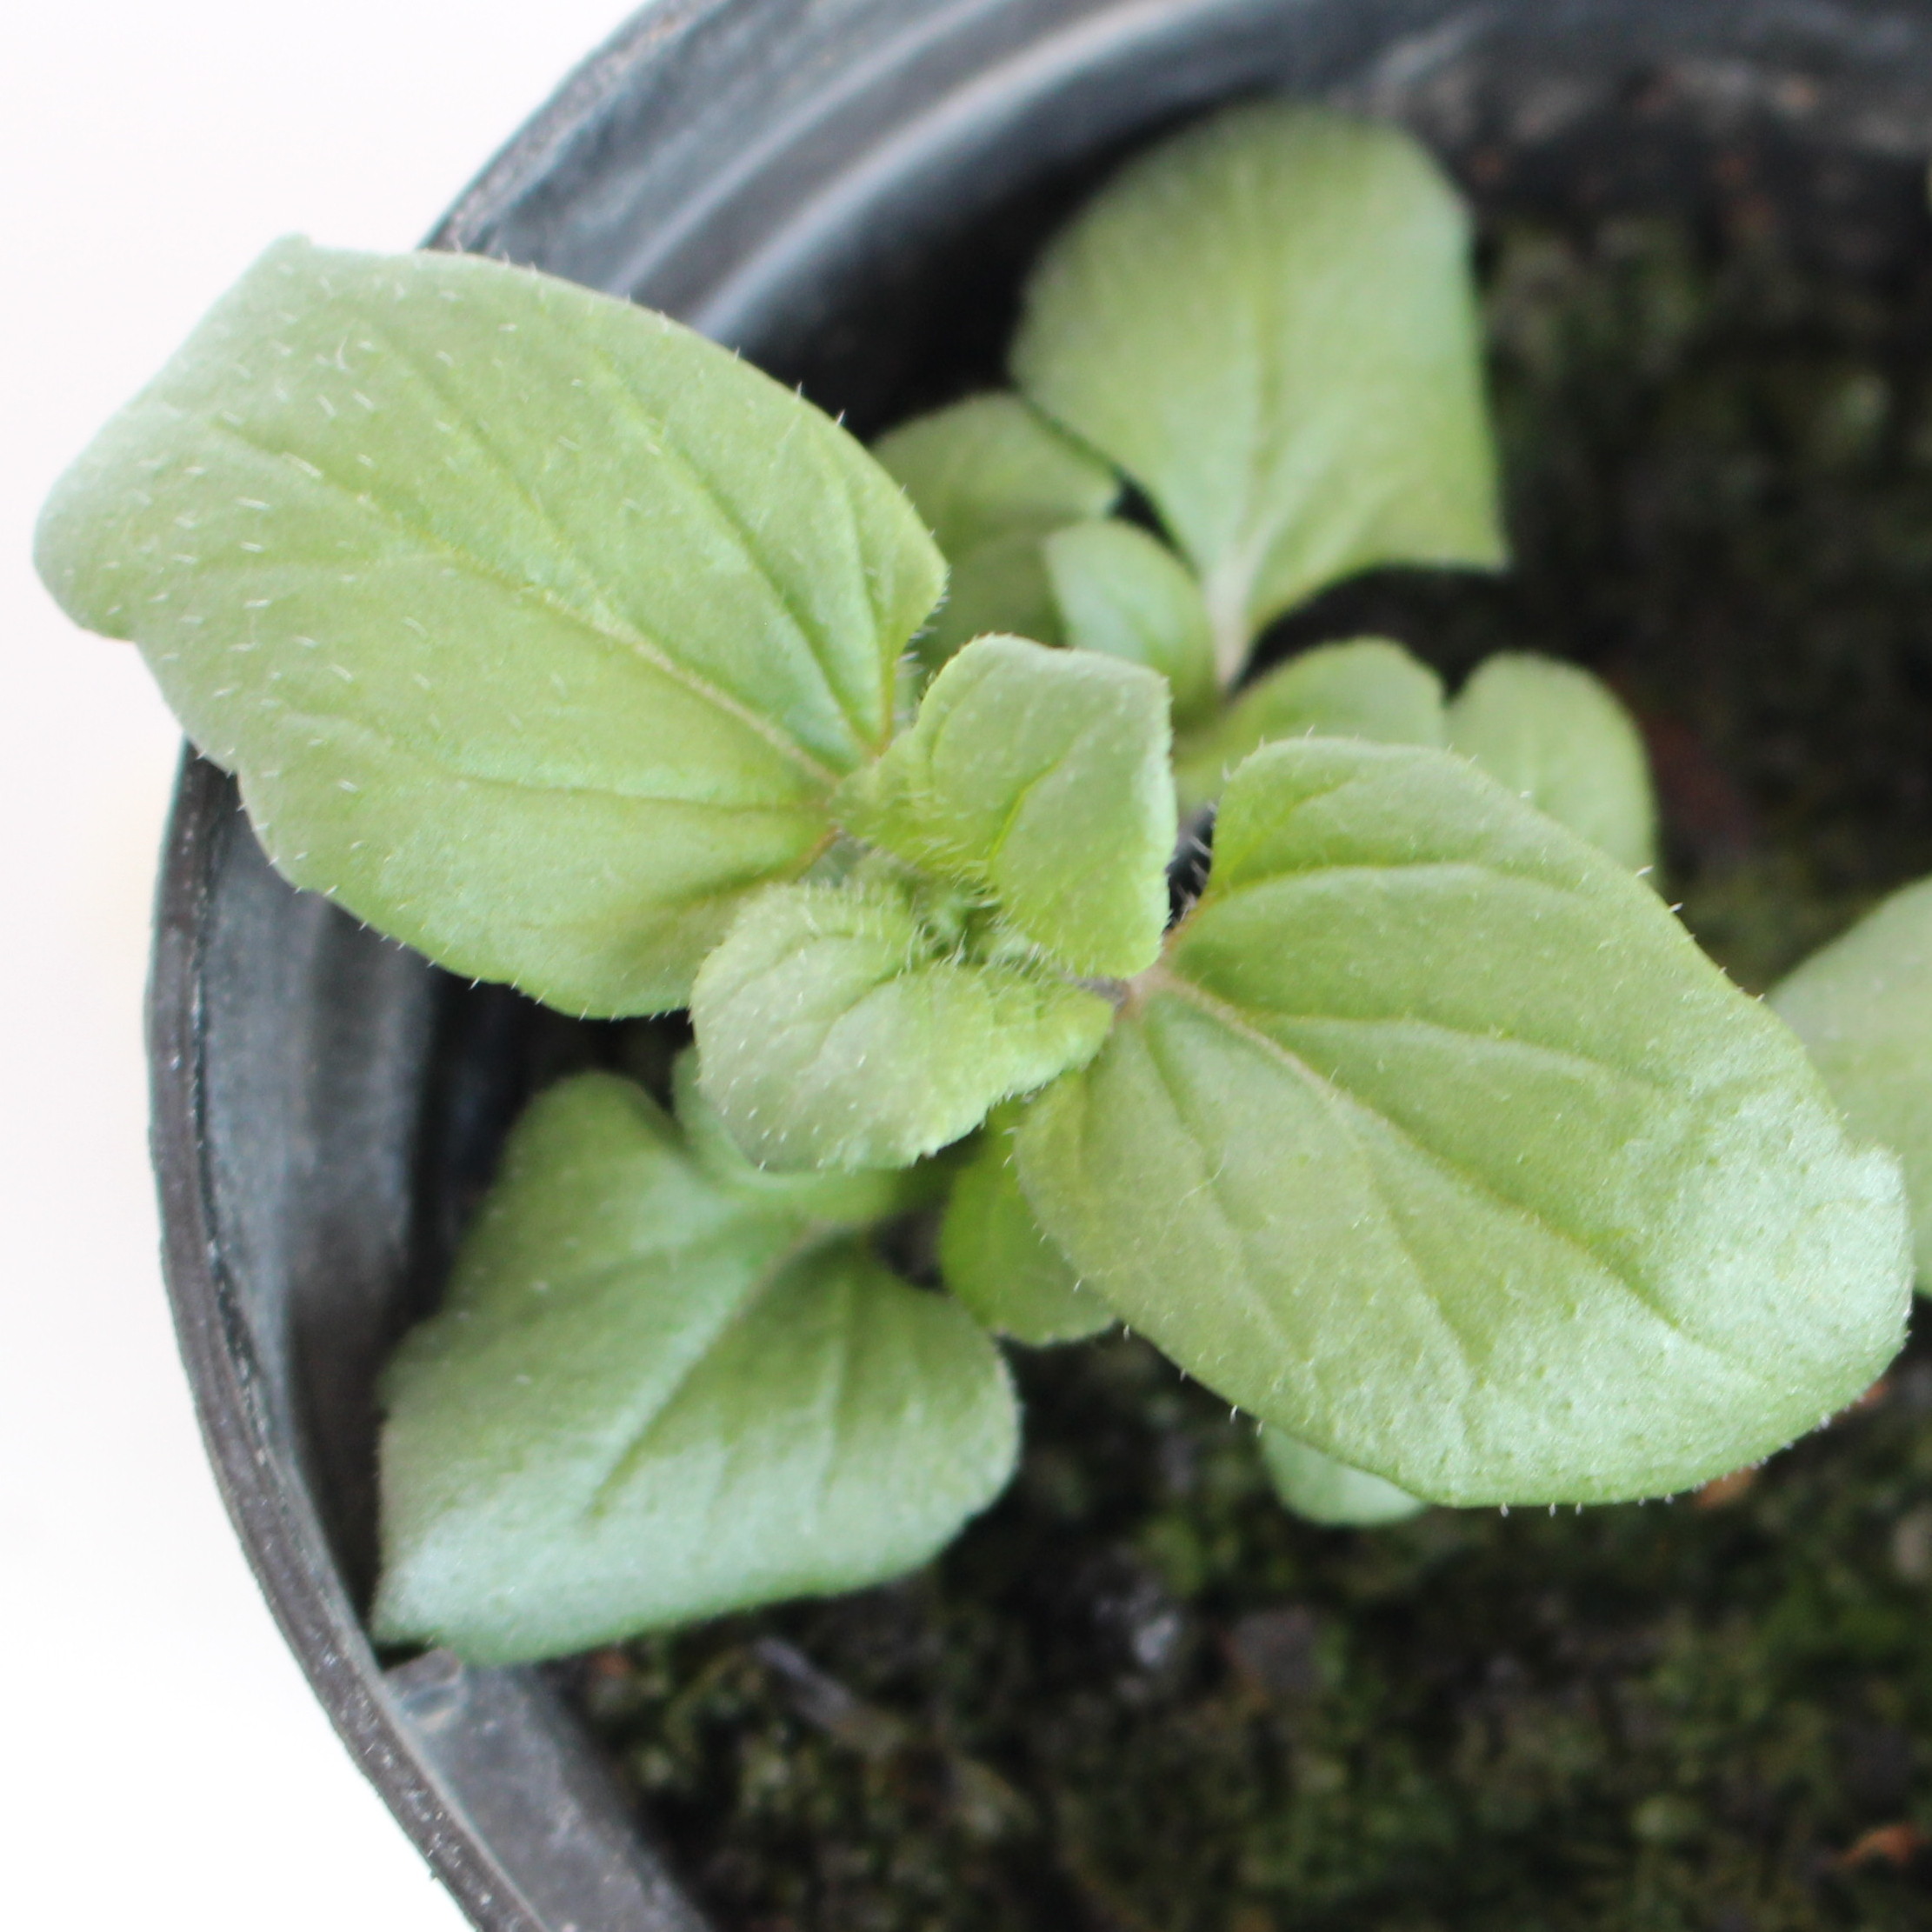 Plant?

Veronica persica
